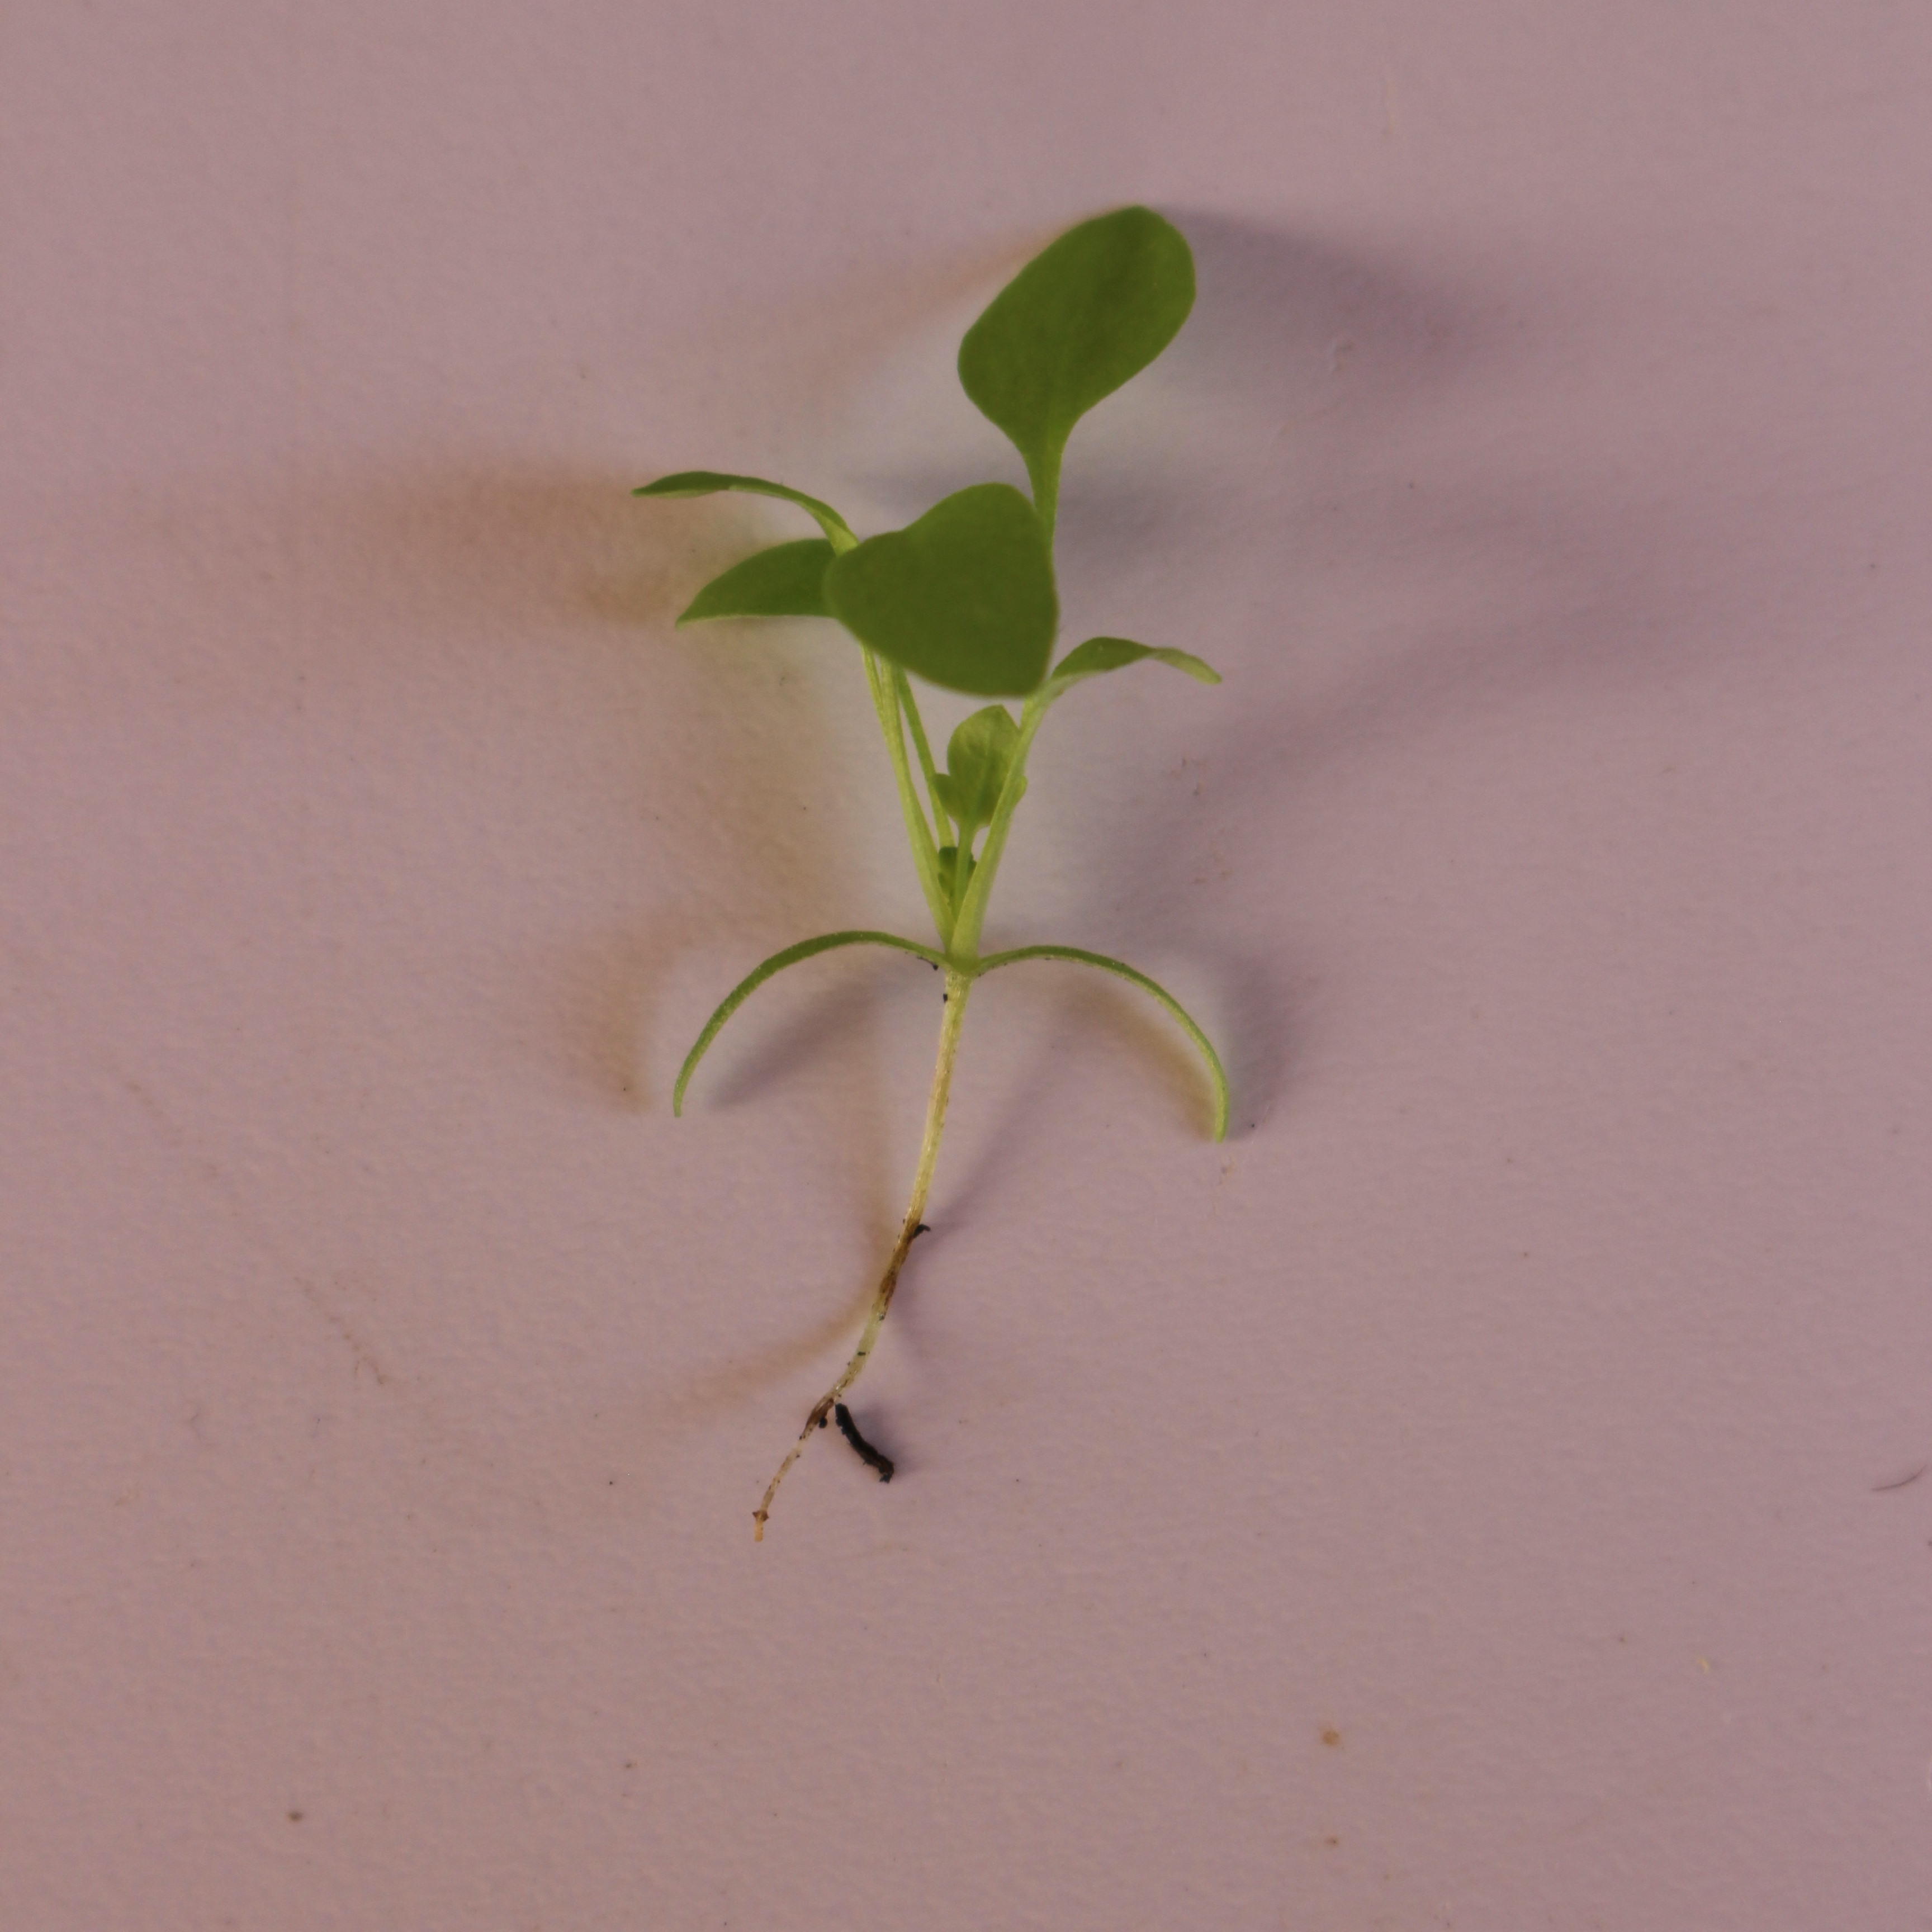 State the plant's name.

Papaver rhoeas
